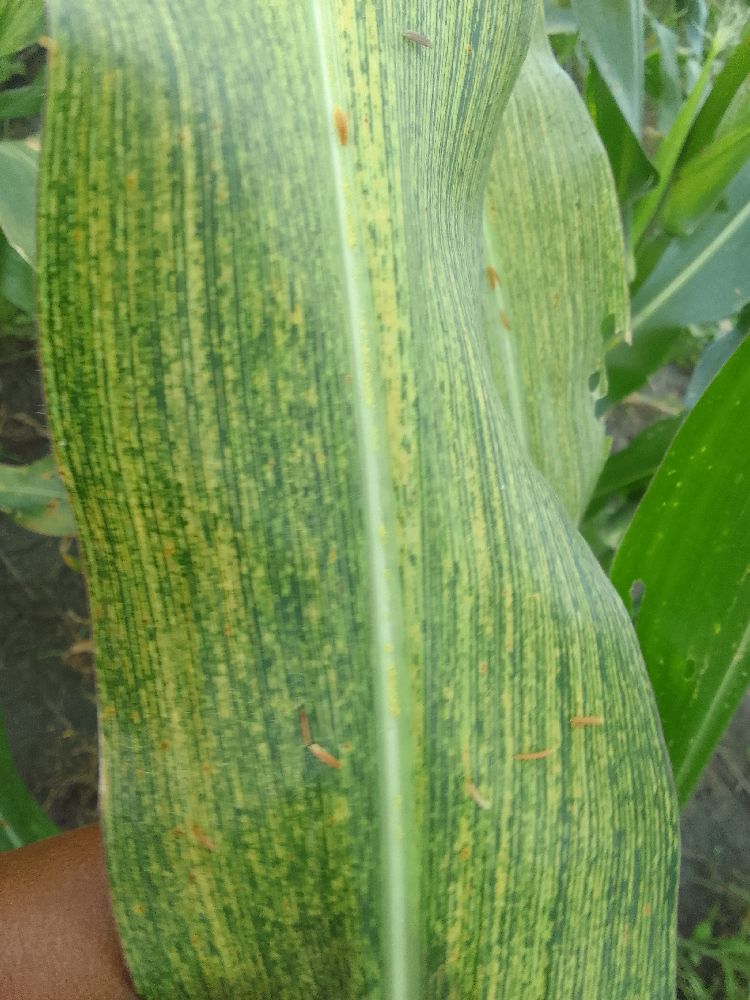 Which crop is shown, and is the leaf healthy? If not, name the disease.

maize, maize streak virus
